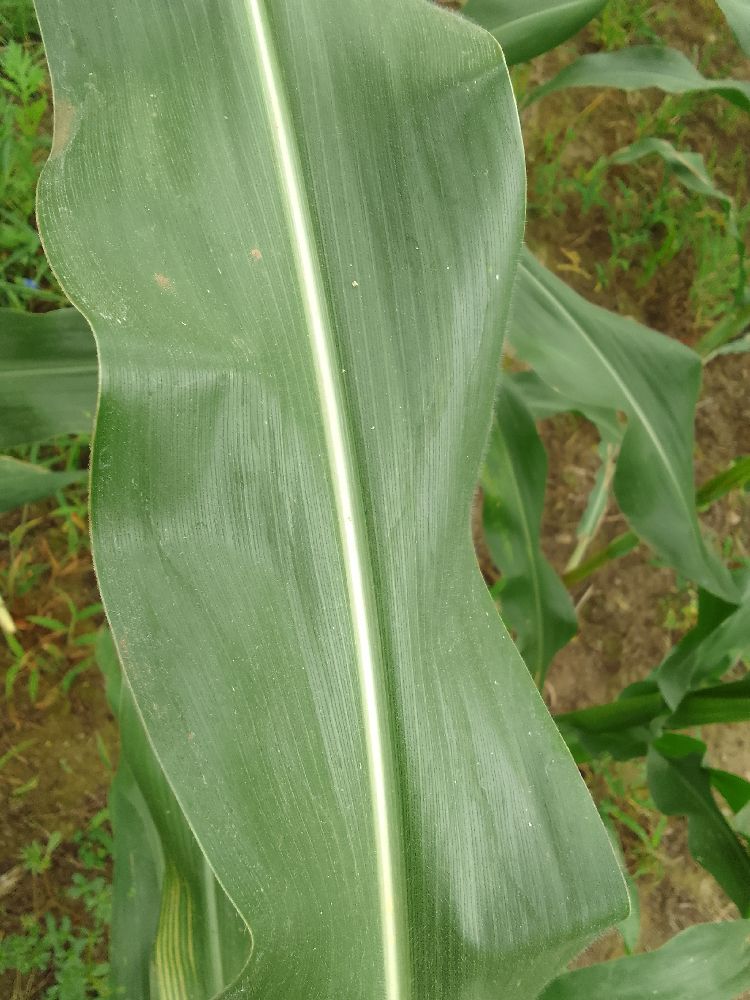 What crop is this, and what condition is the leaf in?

maize, healthy
